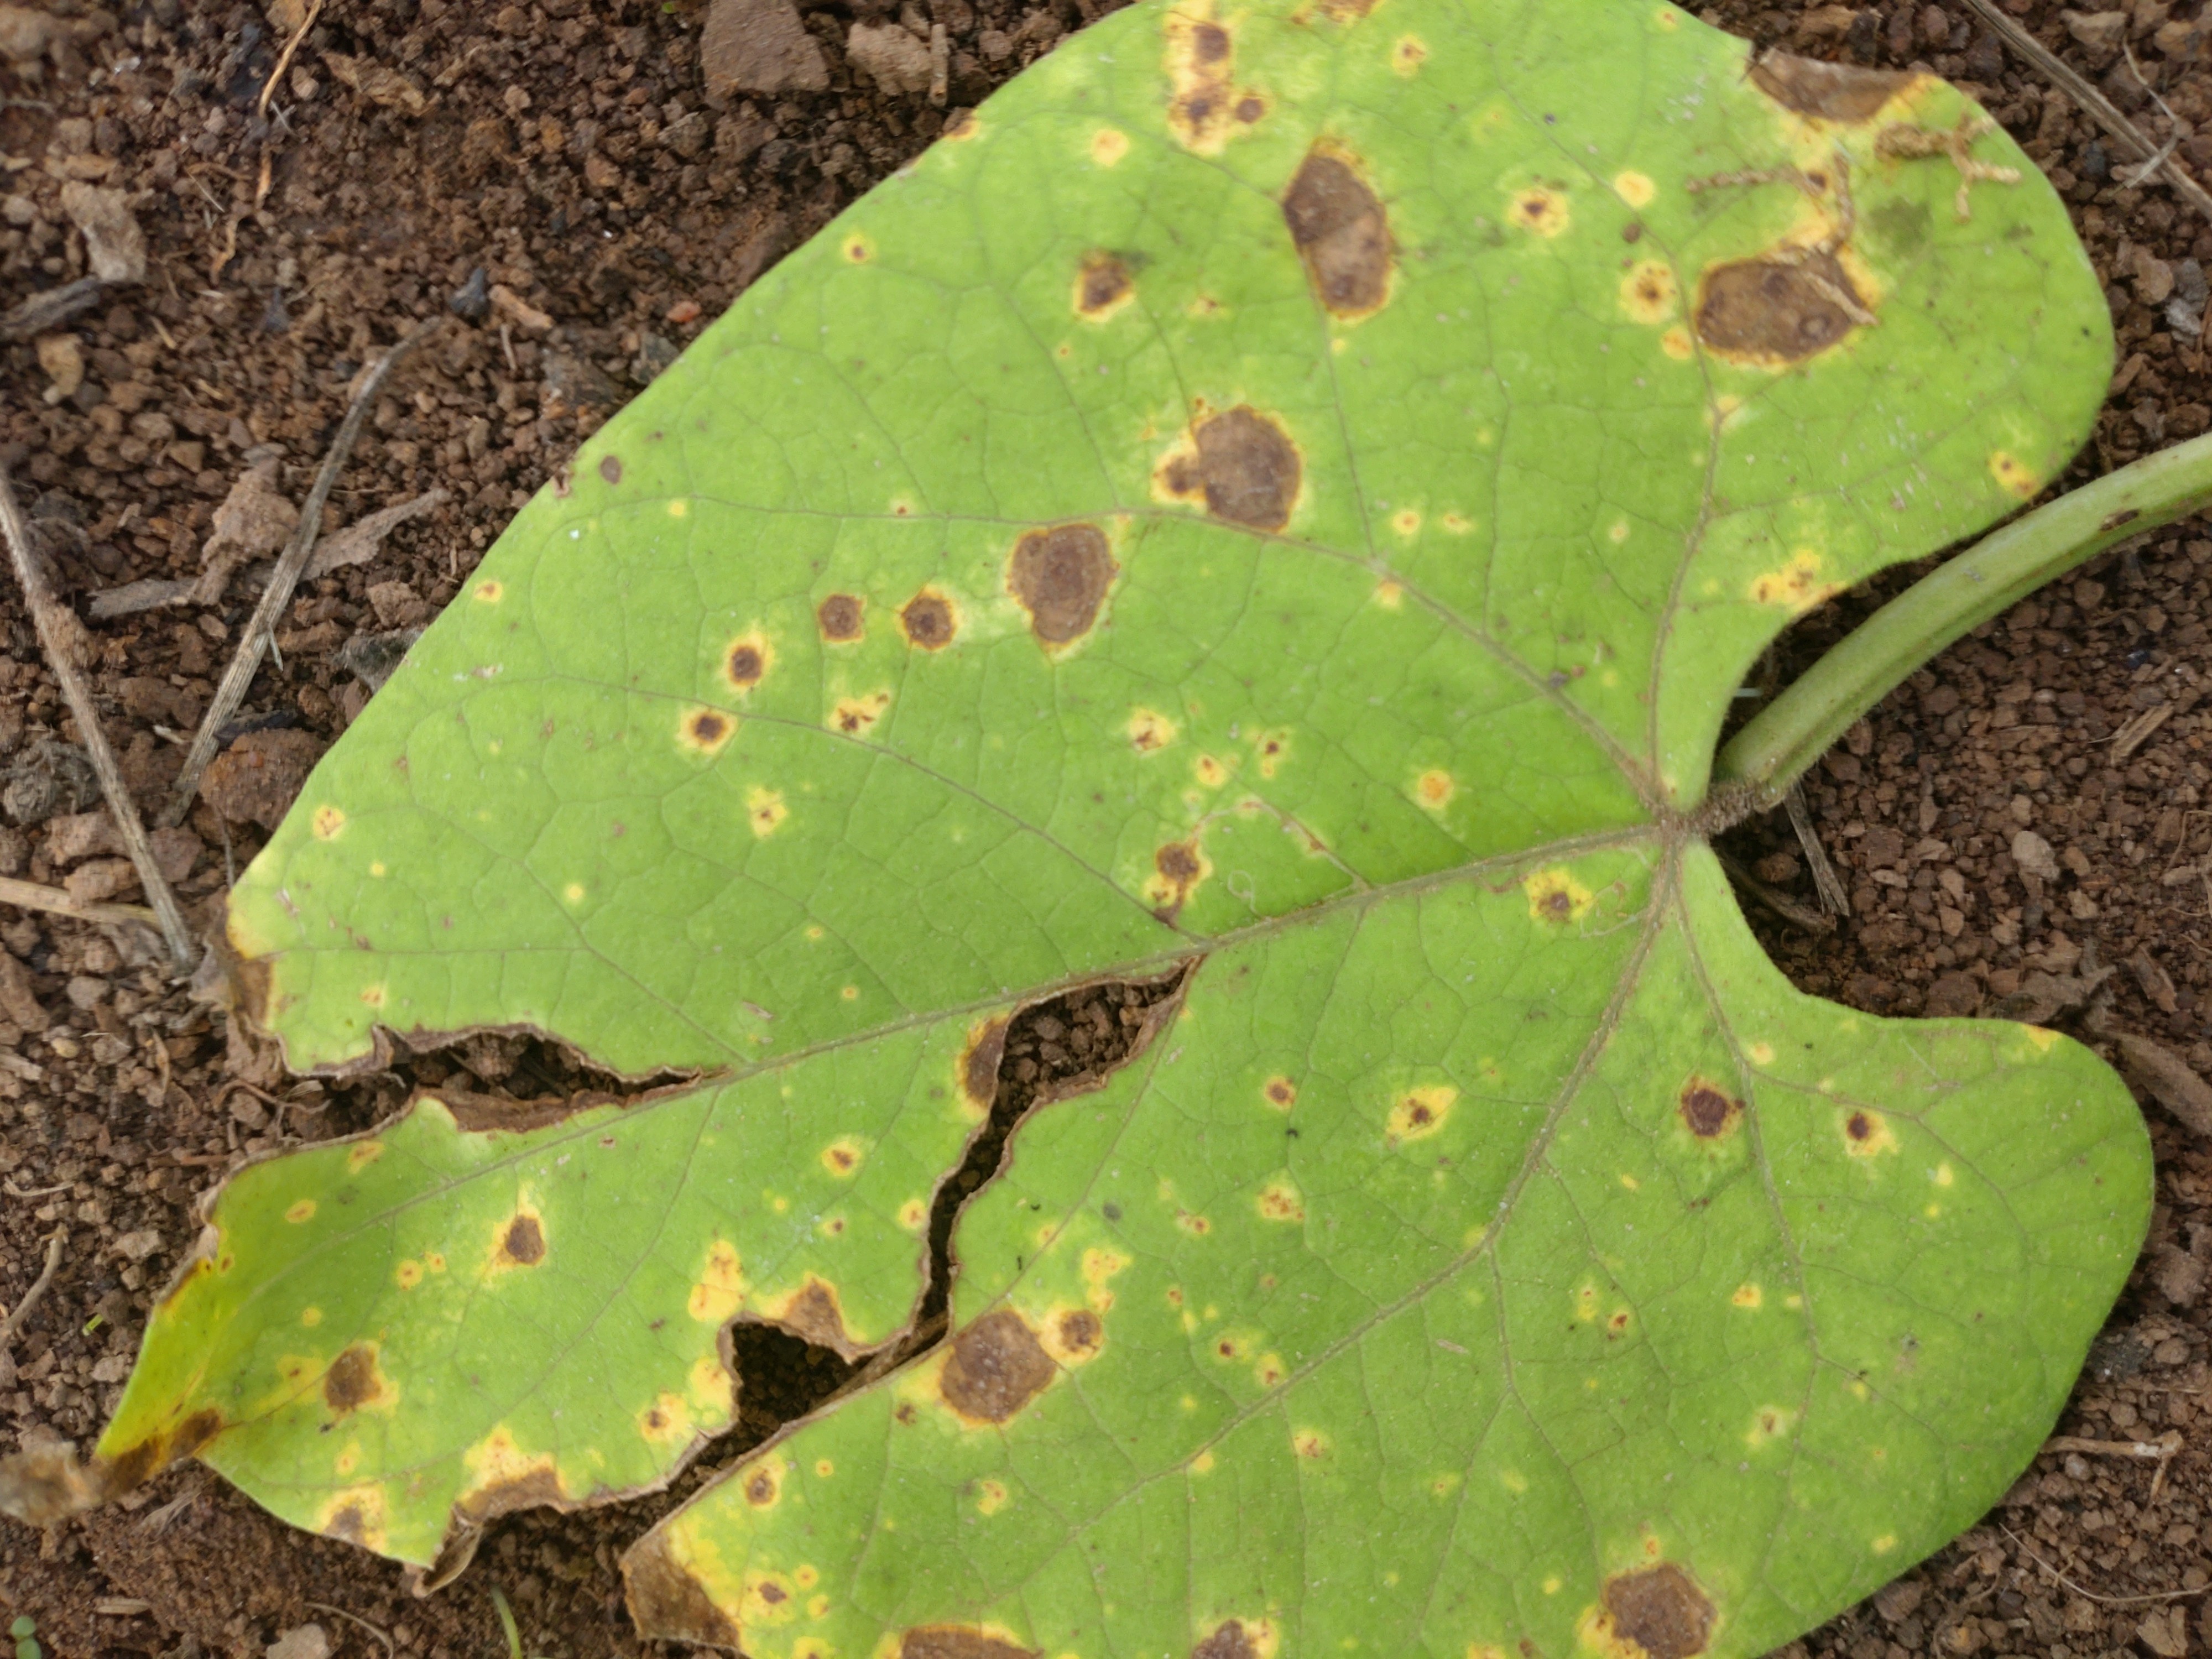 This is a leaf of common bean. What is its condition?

rust
